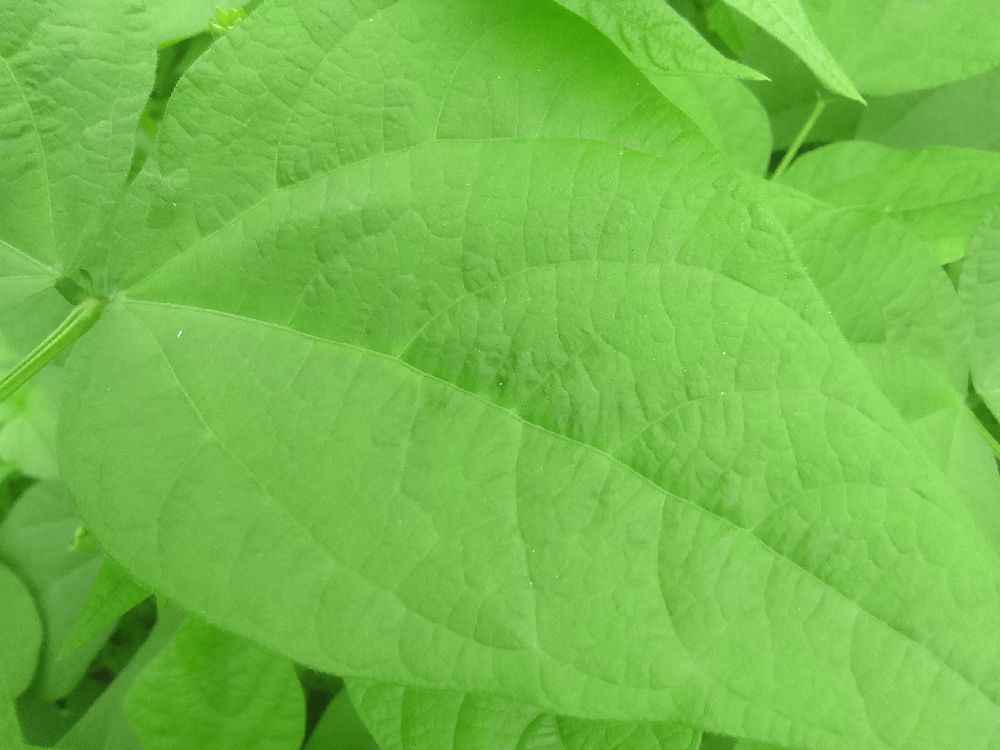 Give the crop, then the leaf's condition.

common bean, healthy
